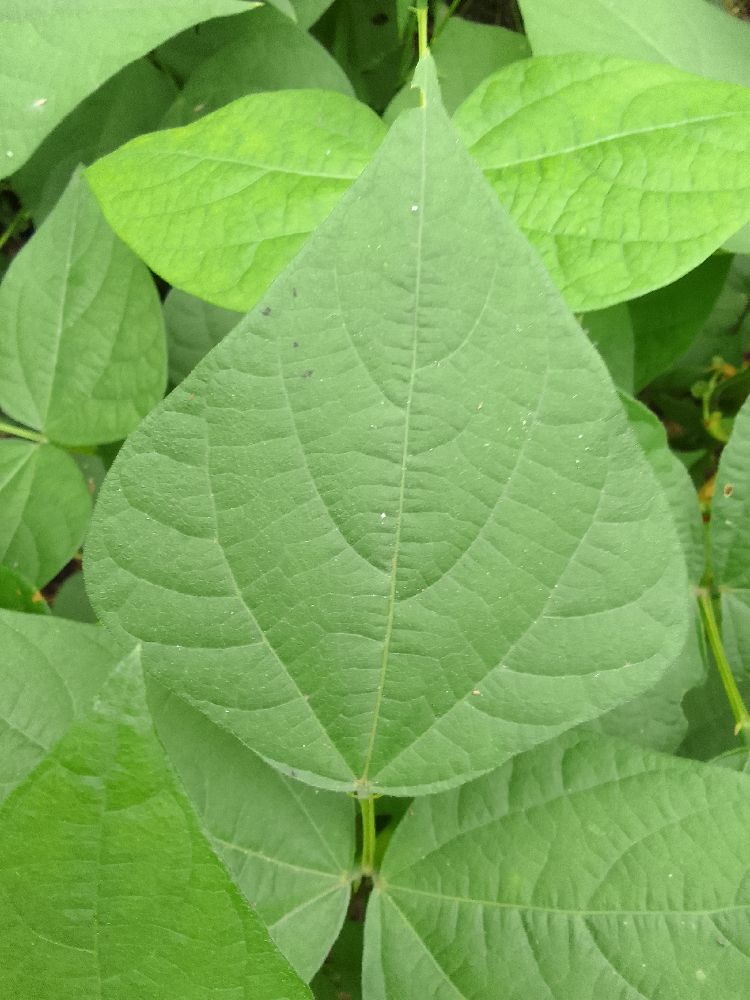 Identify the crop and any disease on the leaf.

common bean, healthy
